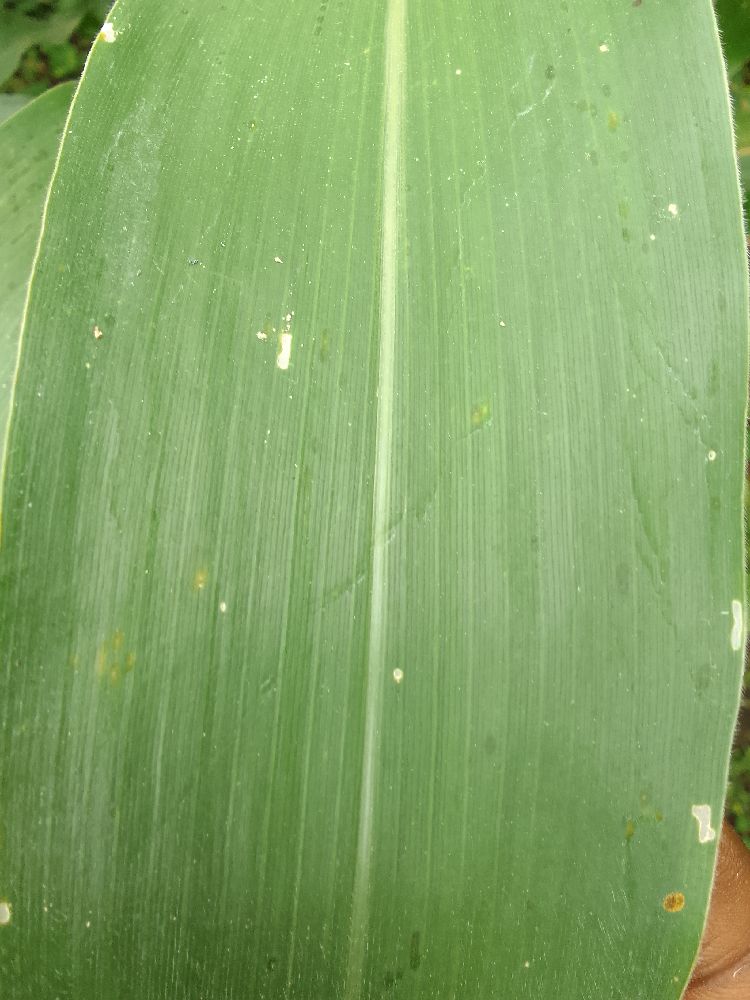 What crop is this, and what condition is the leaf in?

maize, healthy
